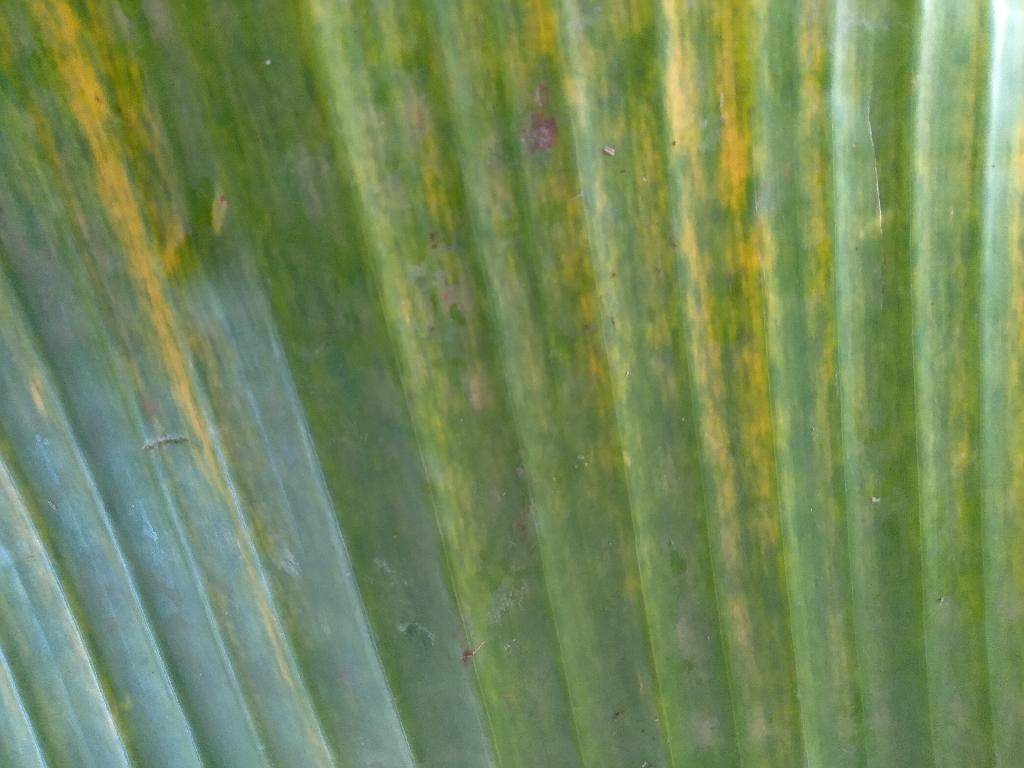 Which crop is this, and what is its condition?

banana, fusarium wilt race 1
